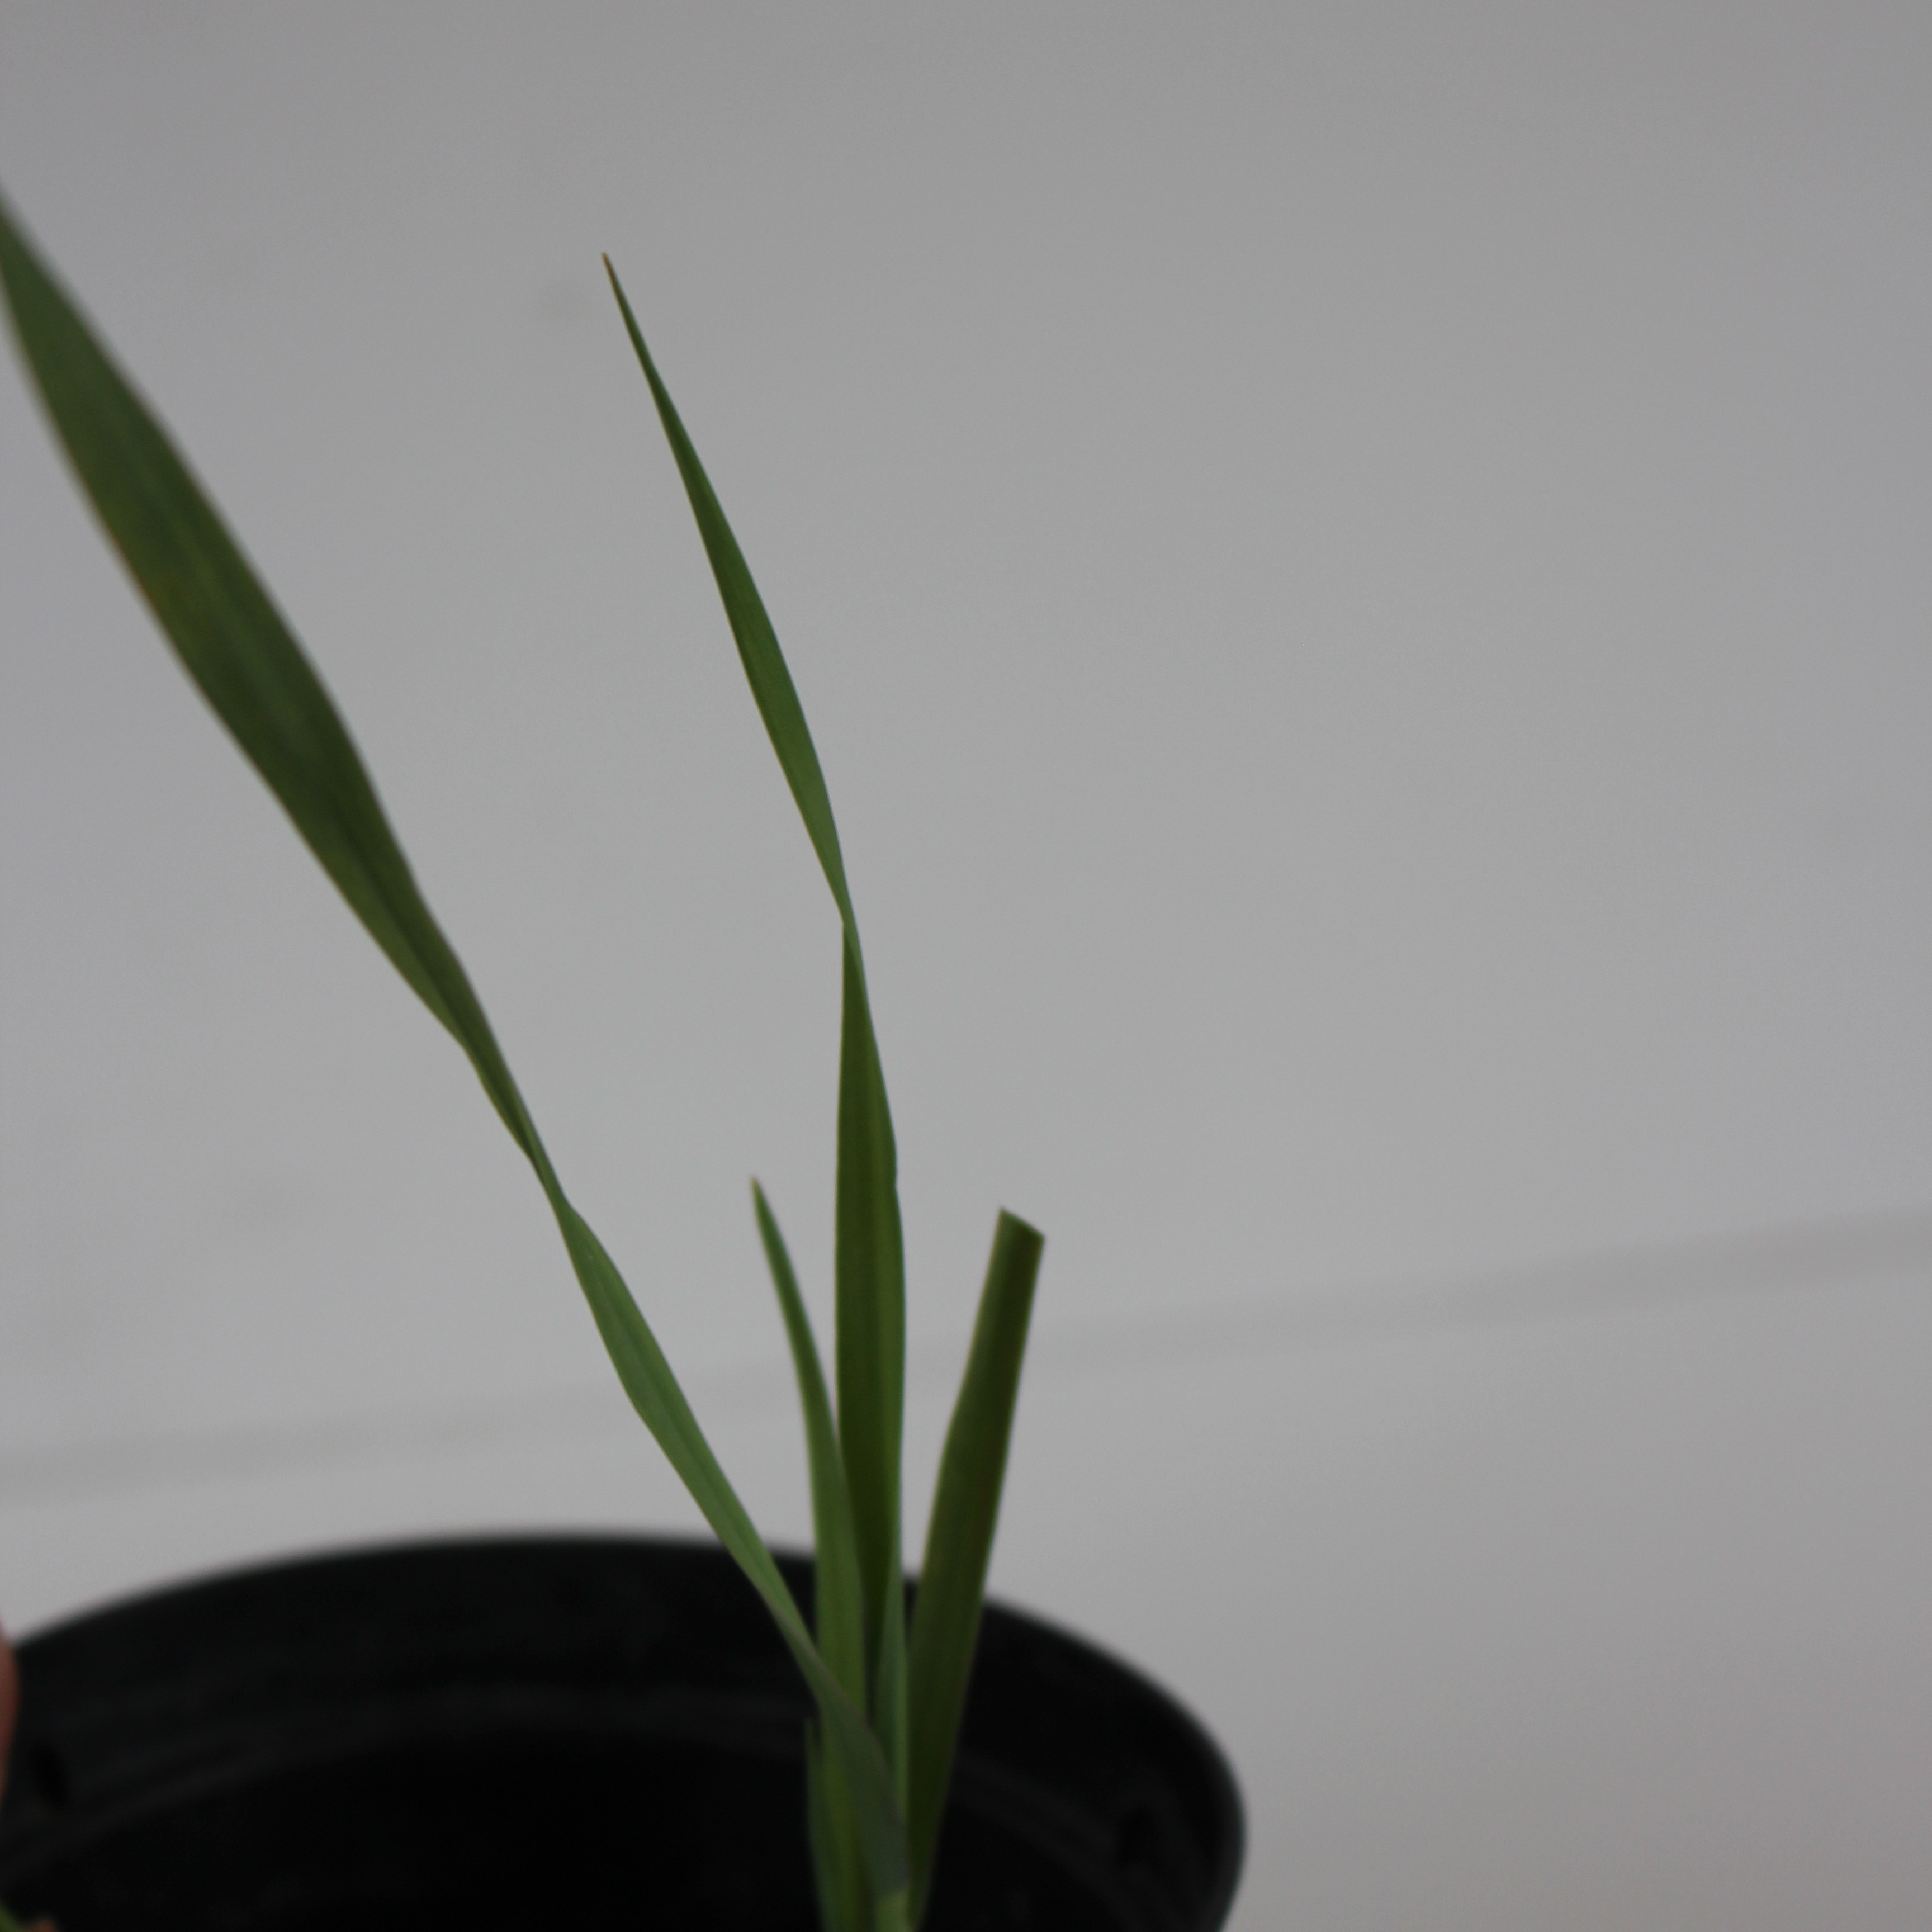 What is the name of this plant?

Avena sterilis
